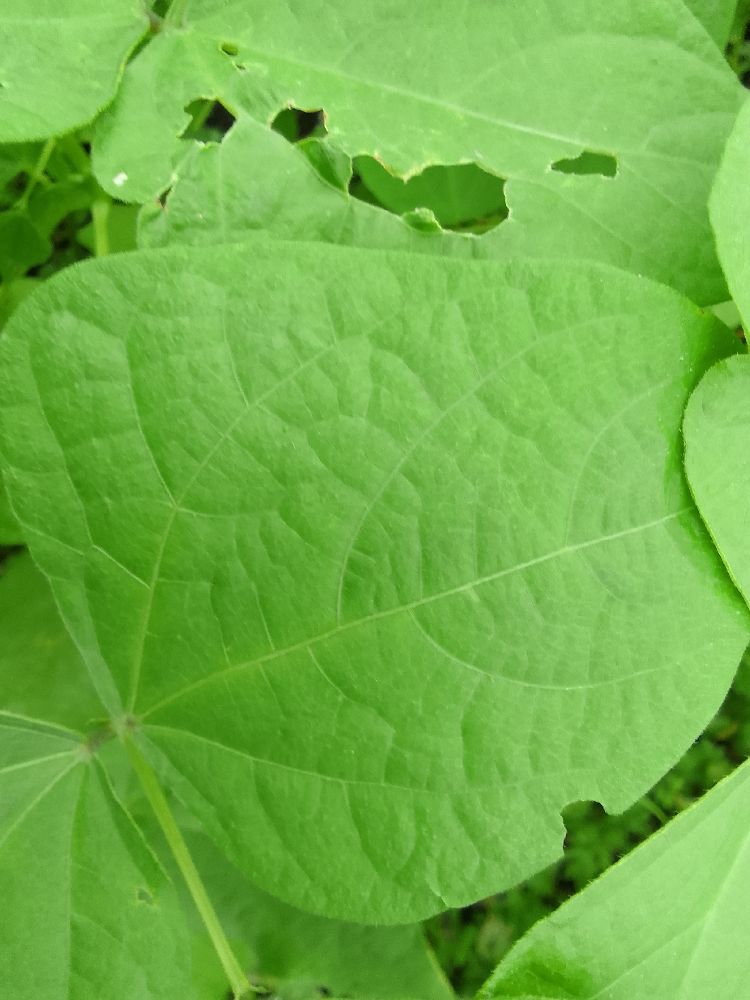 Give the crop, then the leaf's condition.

common bean, healthy
